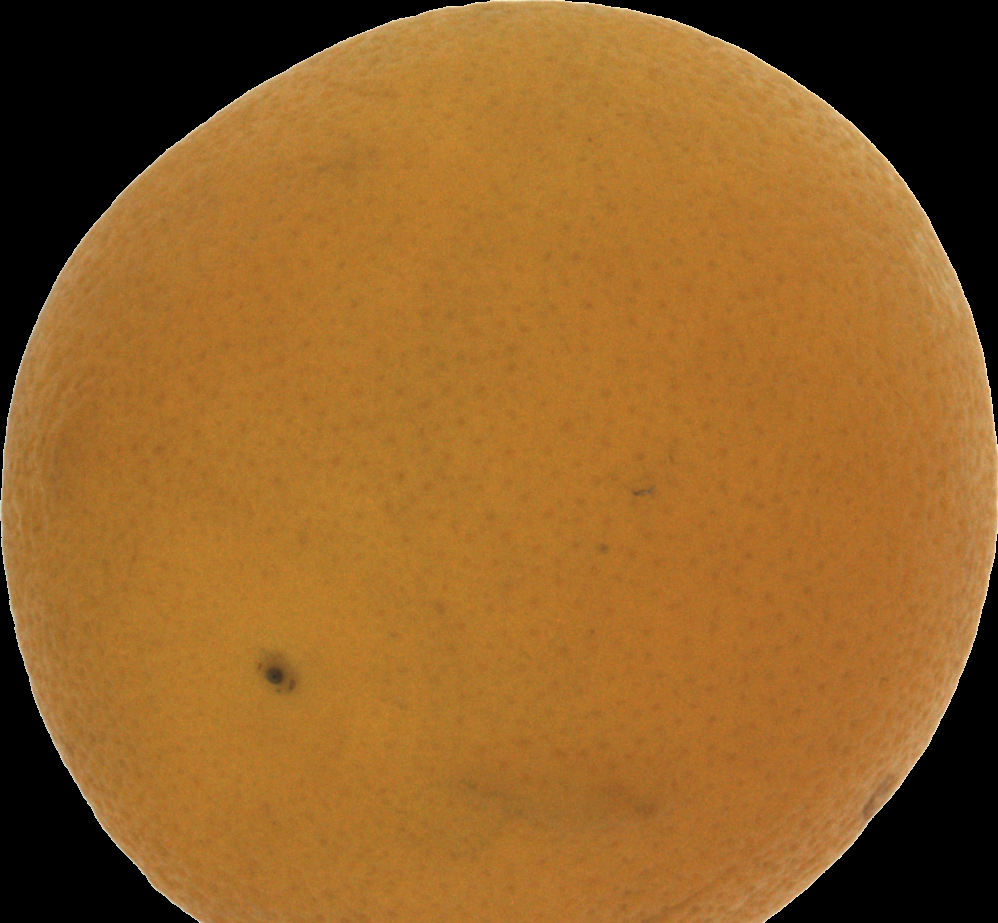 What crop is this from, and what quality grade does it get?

orange, bad
